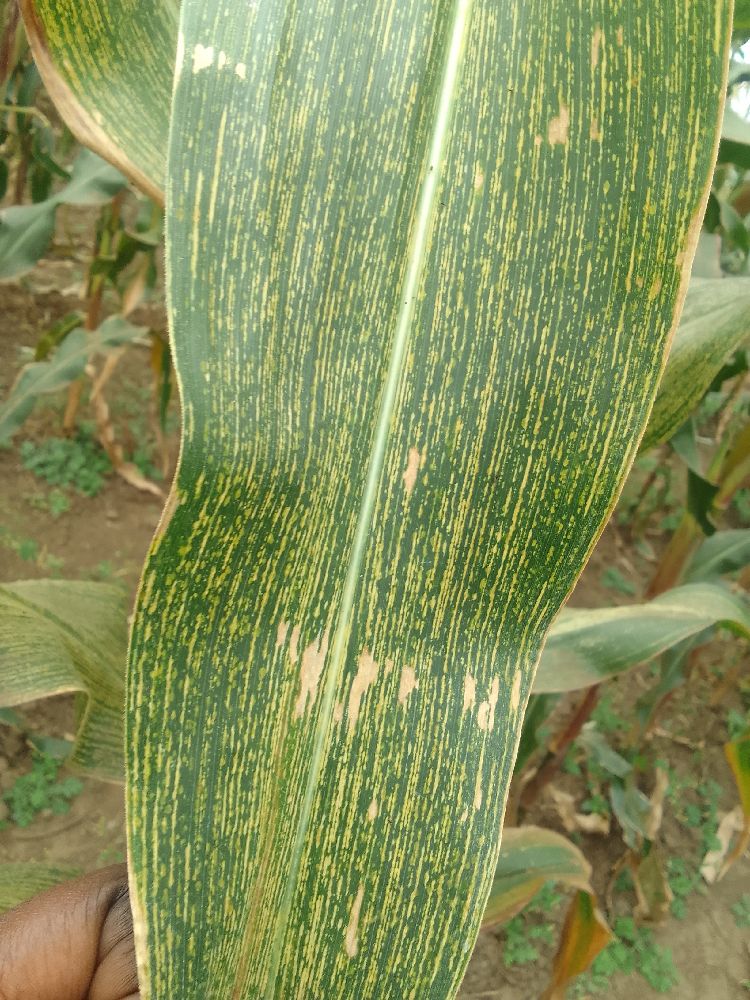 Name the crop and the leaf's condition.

maize, maize streak virus
